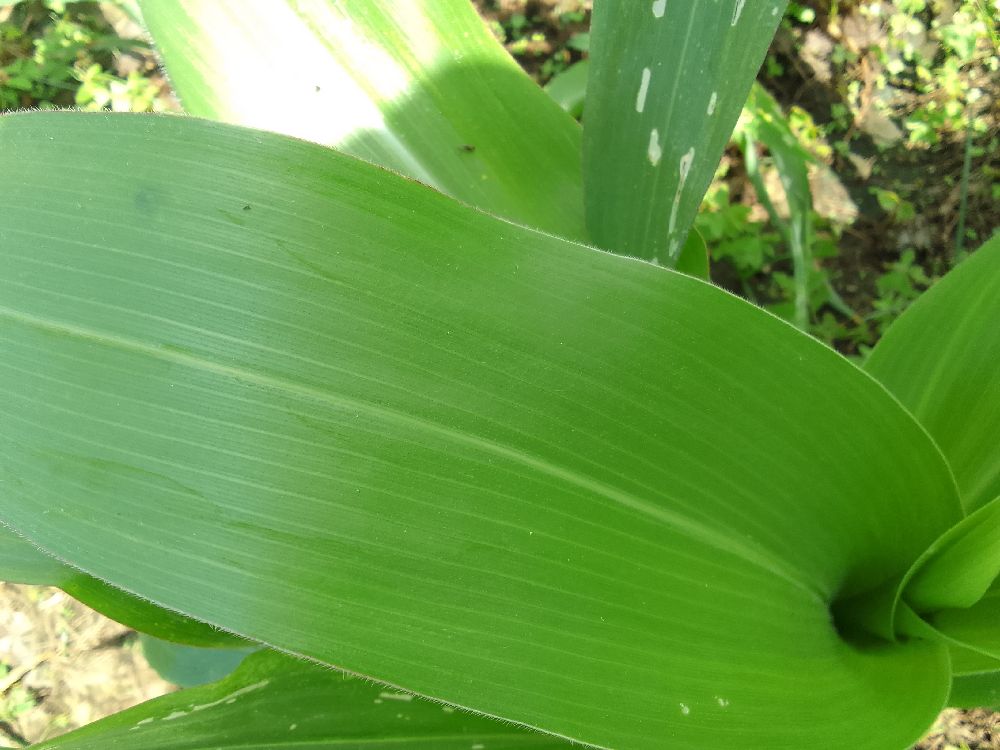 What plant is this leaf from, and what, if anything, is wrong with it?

maize, healthy
